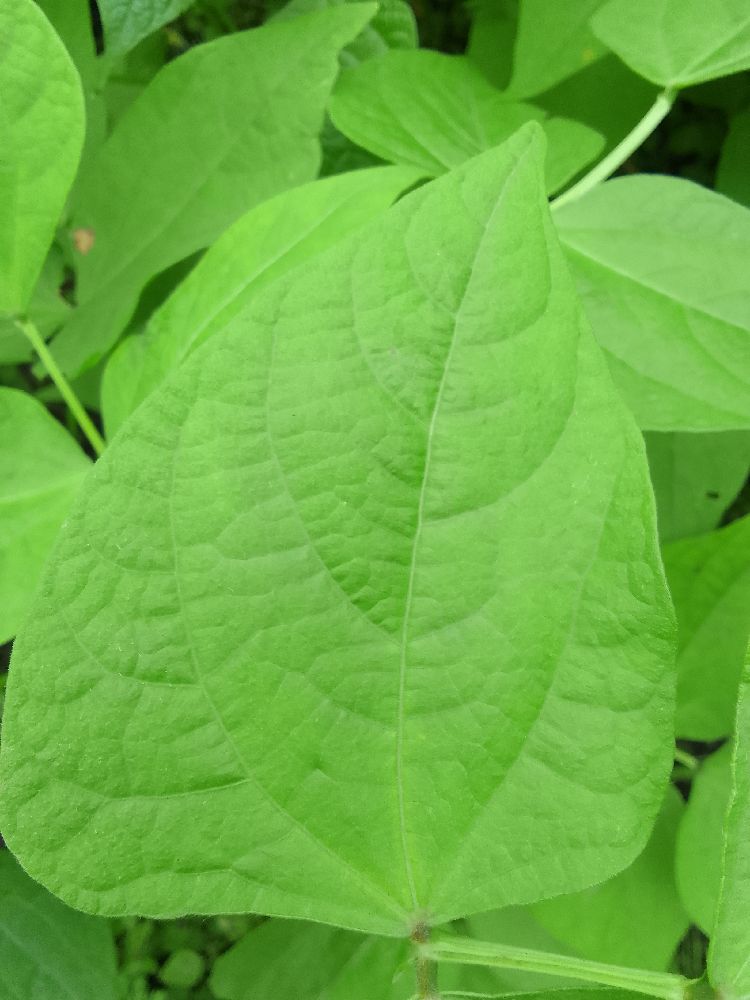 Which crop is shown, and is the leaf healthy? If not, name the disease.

common bean, healthy
